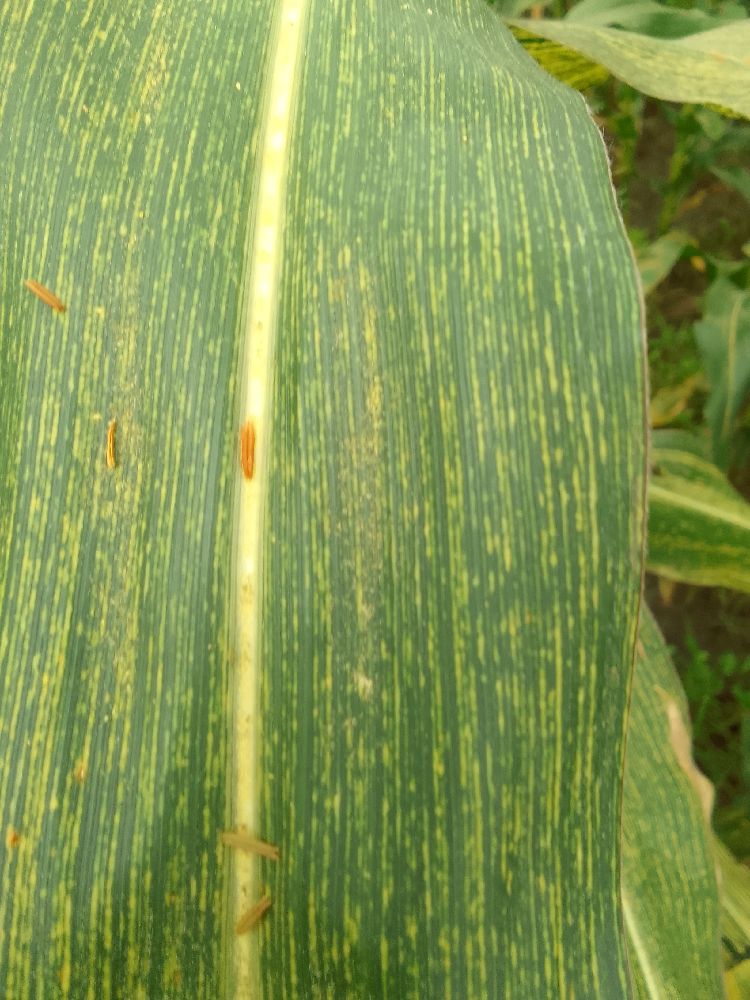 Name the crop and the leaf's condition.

maize, maize streak virus
